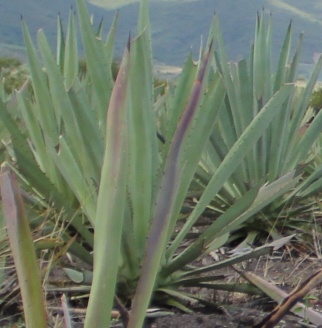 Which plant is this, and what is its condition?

agave, yellow
